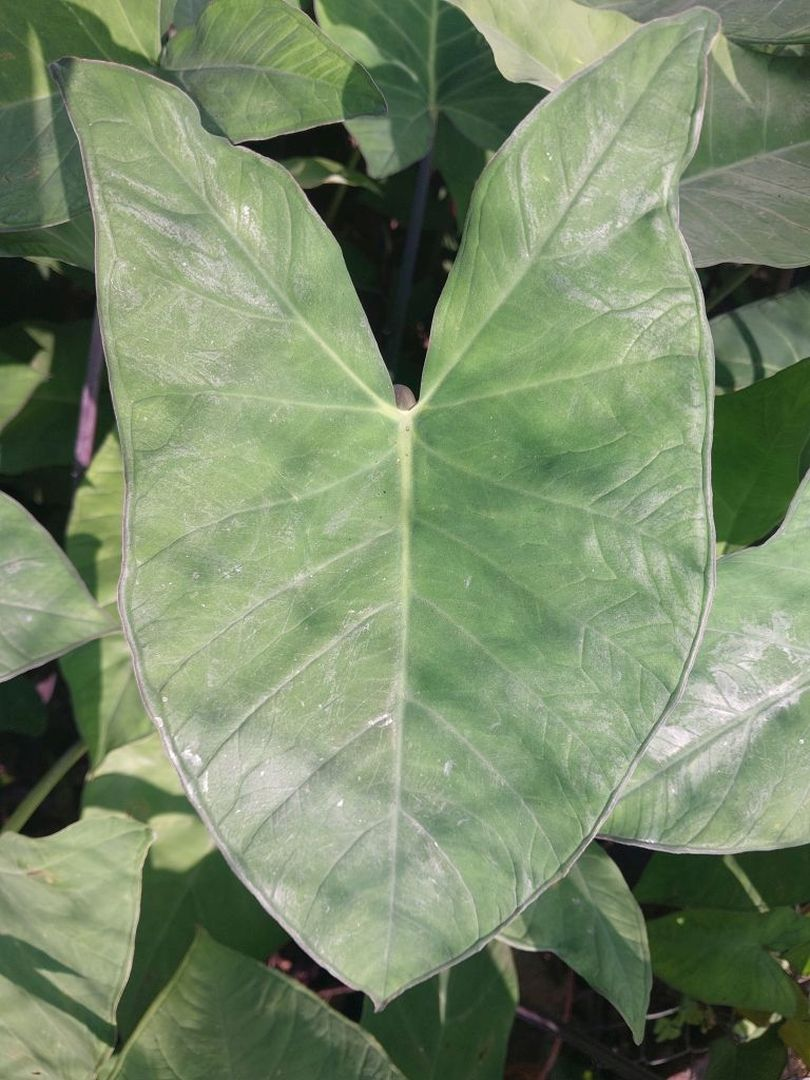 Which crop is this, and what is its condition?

taro, healthy
